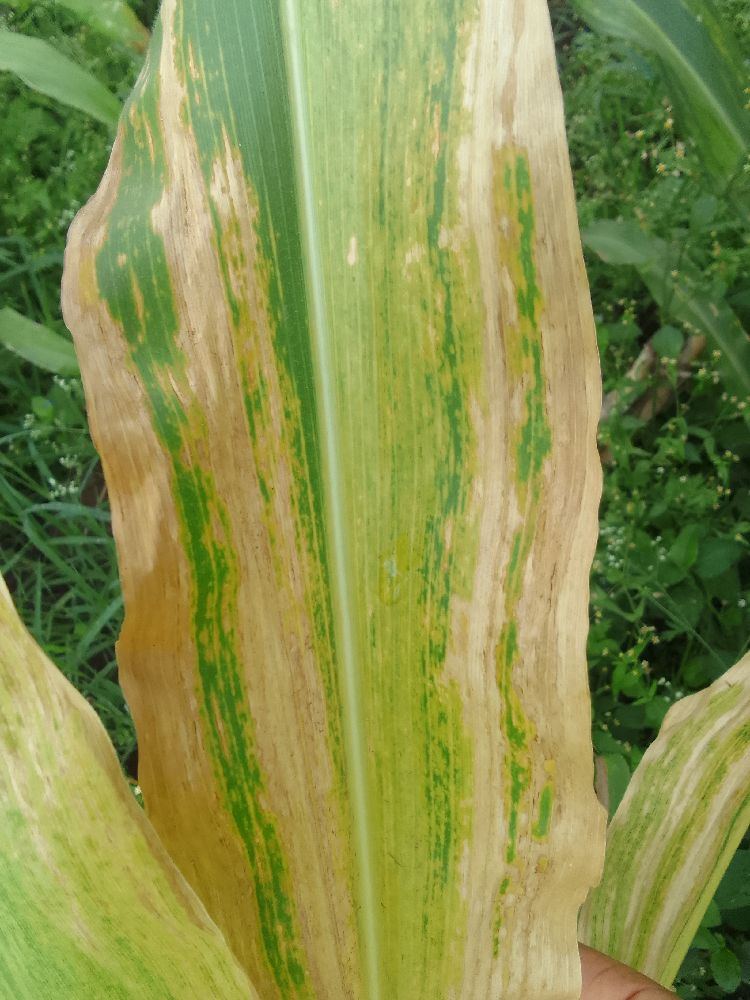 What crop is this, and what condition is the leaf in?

maize, maize lethal necrosis
